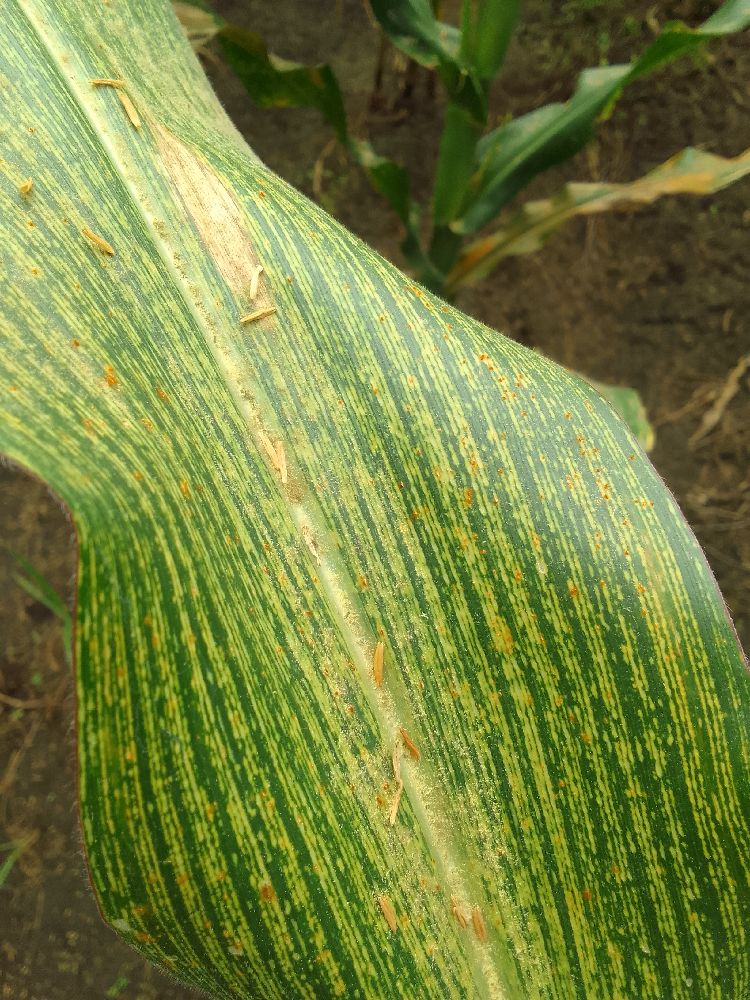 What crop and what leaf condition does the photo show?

maize, maize streak virus
